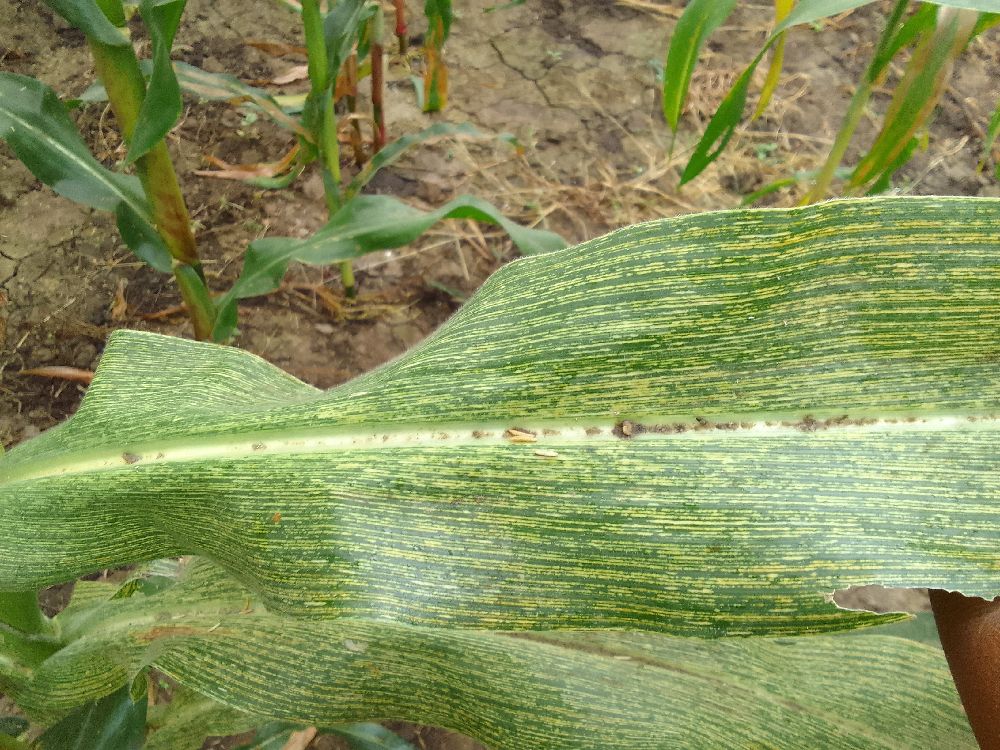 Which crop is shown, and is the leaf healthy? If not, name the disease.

maize, maize streak virus
